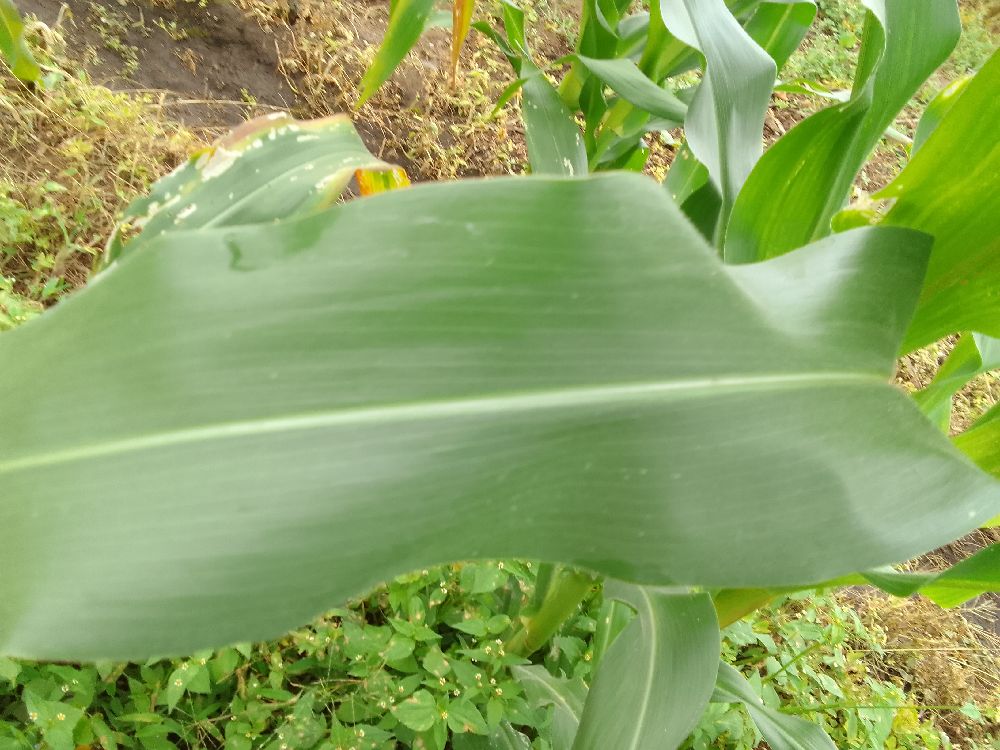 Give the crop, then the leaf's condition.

maize, healthy
